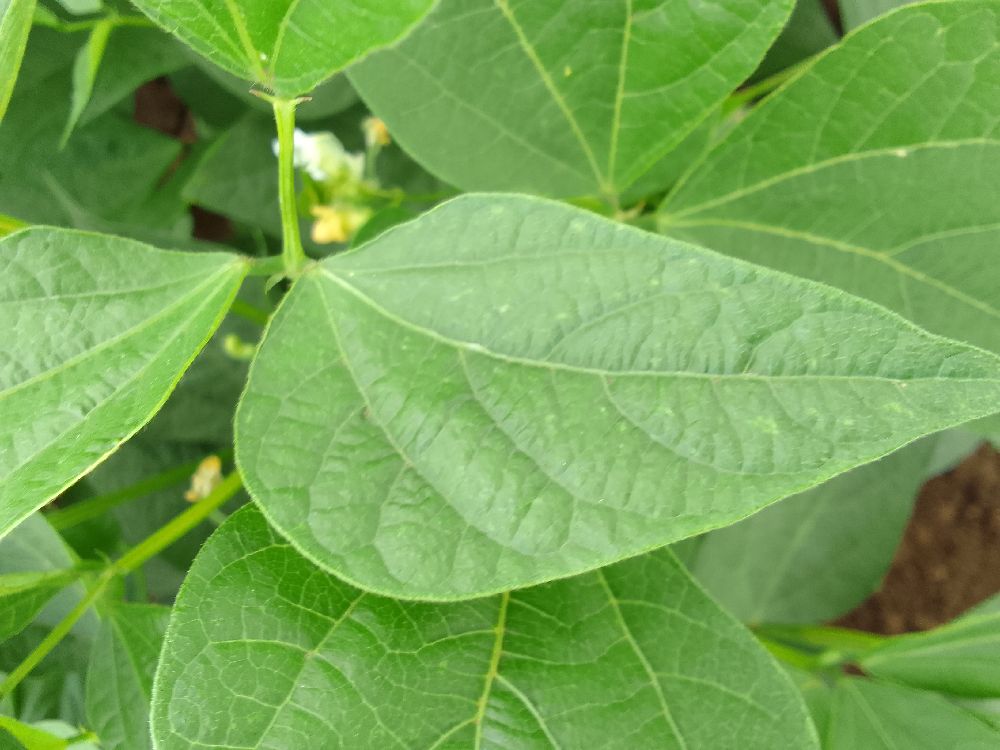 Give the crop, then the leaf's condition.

common bean, healthy
